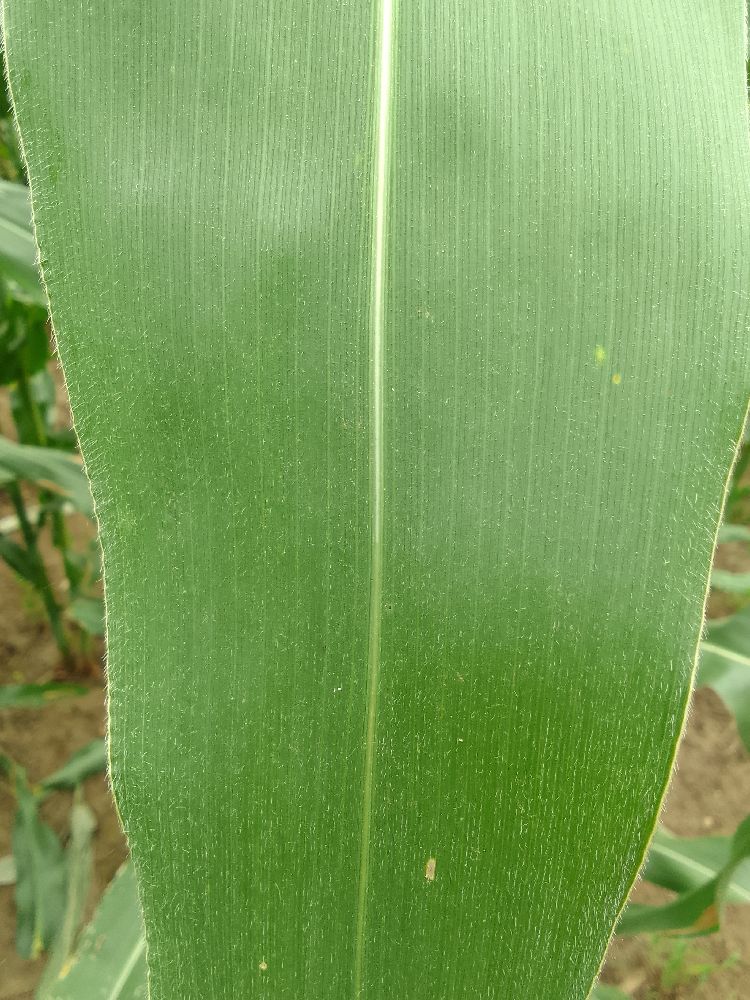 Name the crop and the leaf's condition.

maize, healthy
